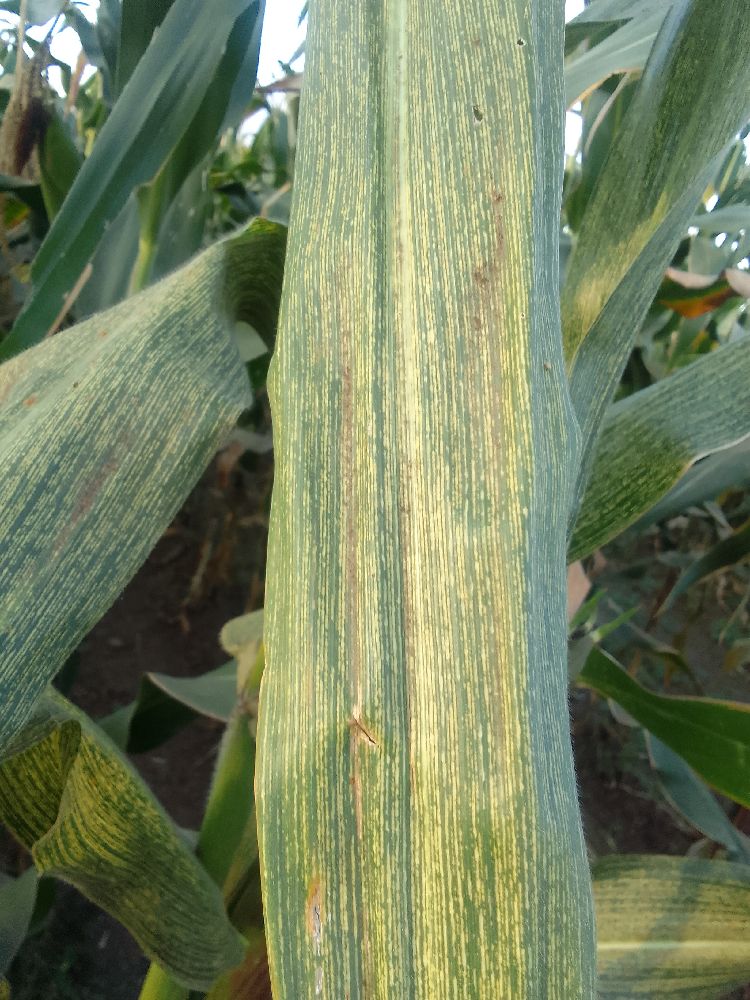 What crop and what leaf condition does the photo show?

maize, maize streak virus
